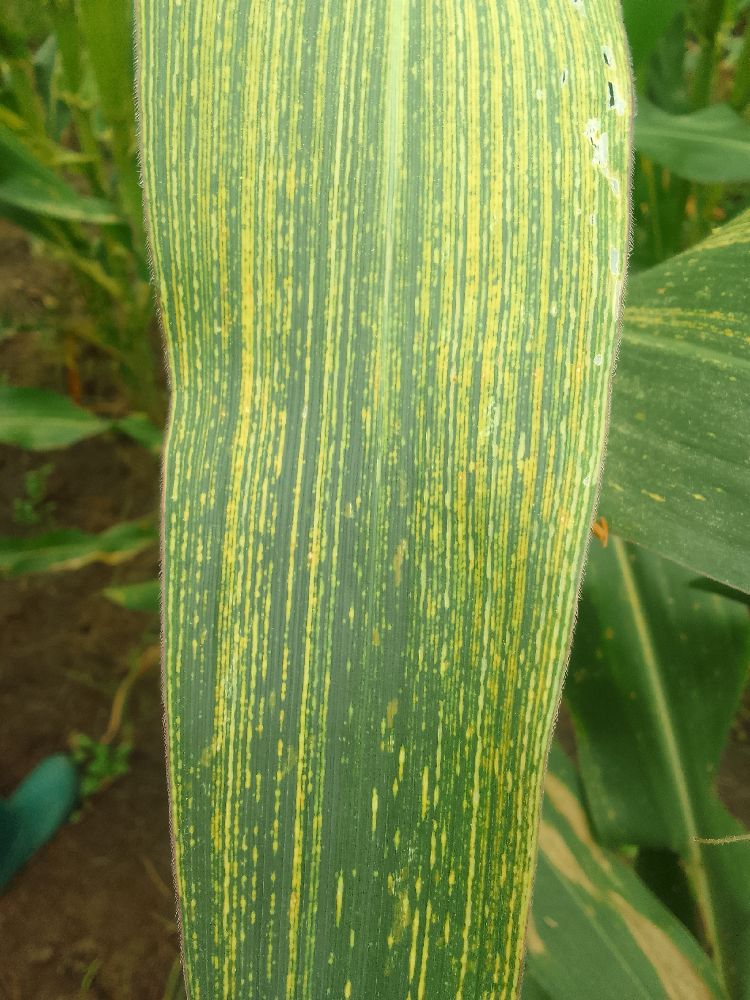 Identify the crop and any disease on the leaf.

maize, maize streak virus
